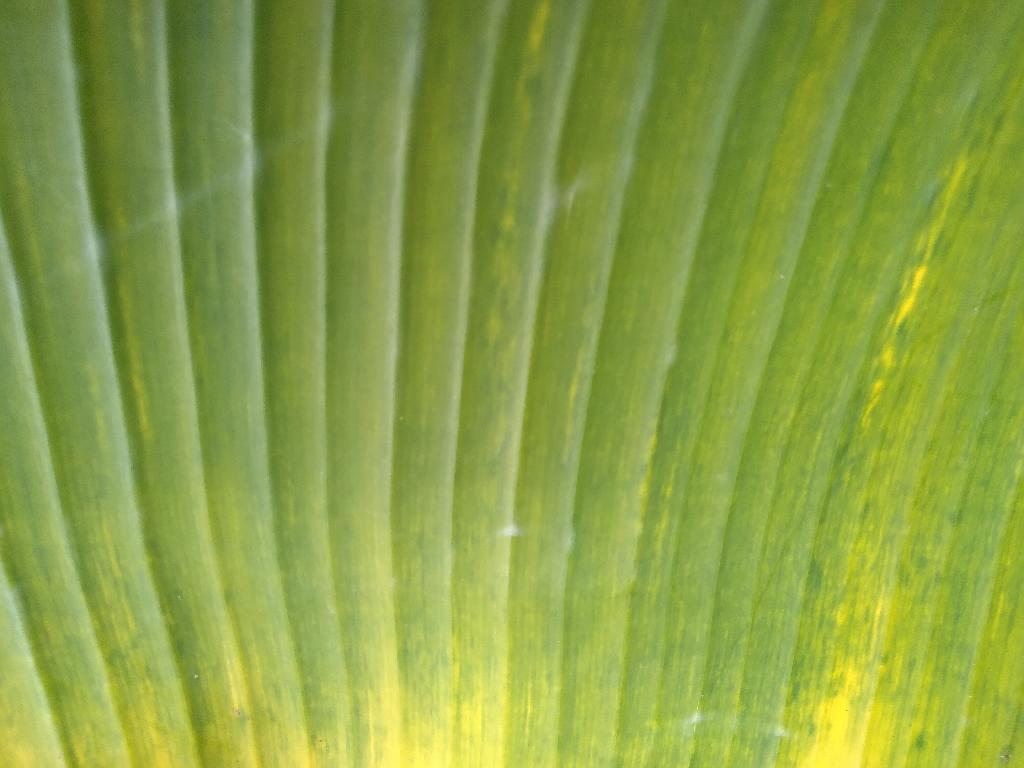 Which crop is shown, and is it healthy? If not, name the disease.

banana, fusarium wilt race 1
